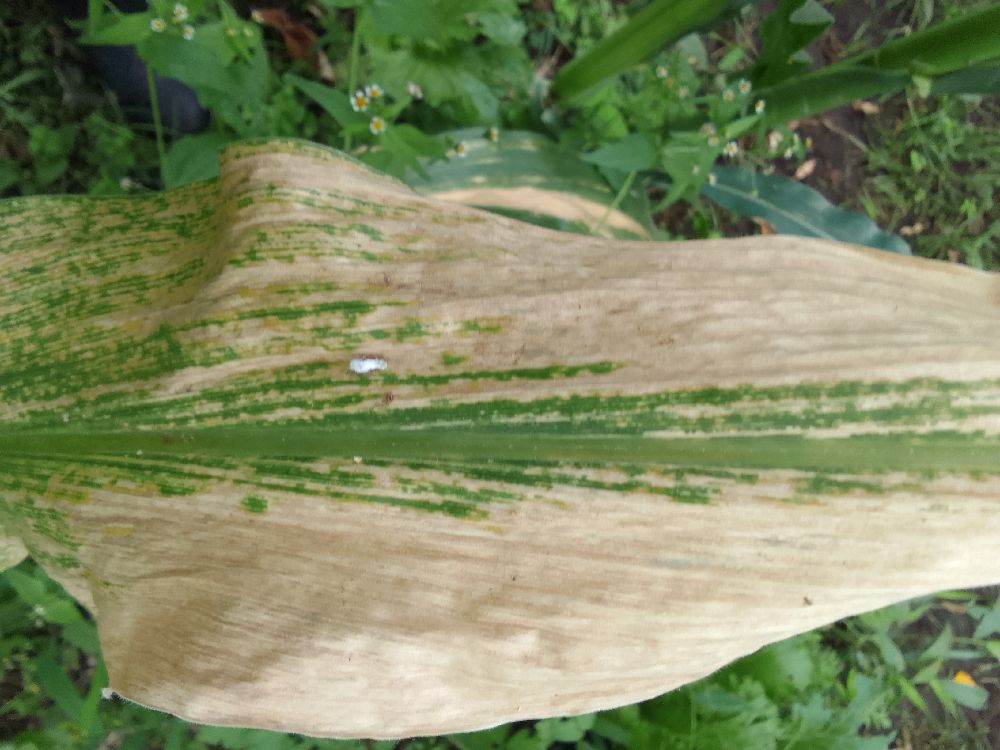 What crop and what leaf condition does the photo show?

maize, maize lethal necrosis
